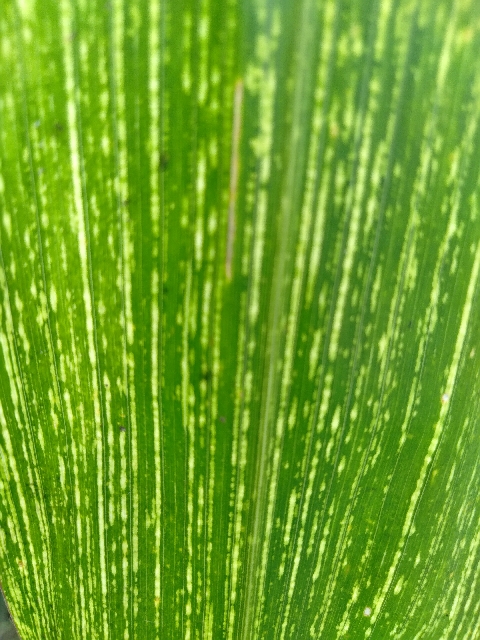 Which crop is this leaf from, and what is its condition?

maize, maize streak virus
